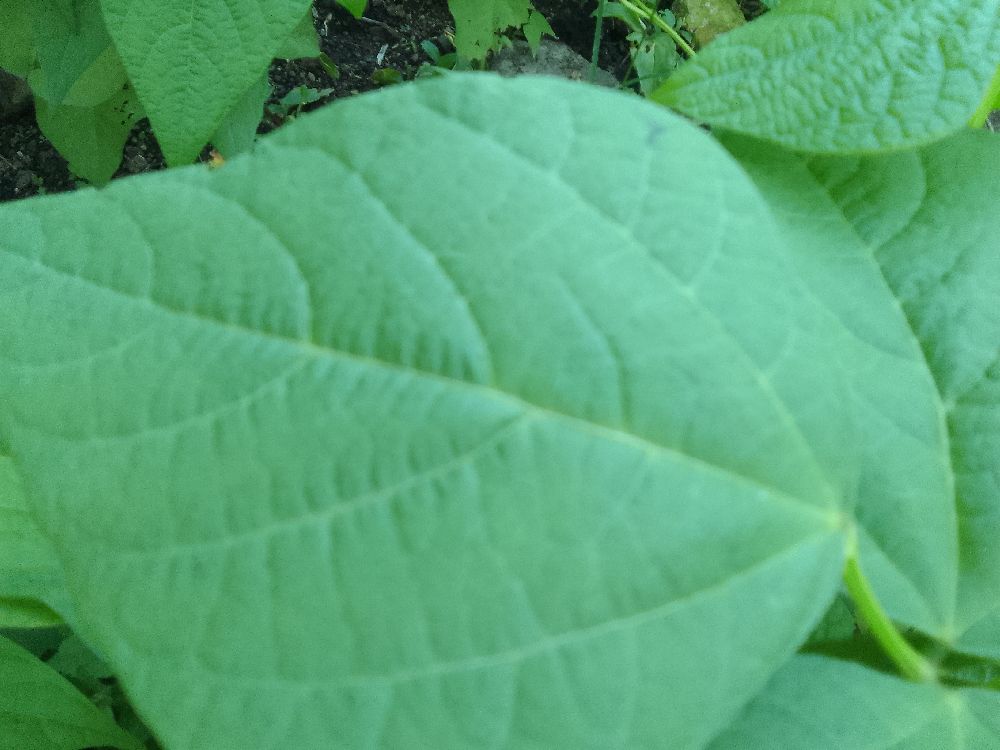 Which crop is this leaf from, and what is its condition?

common bean, healthy
